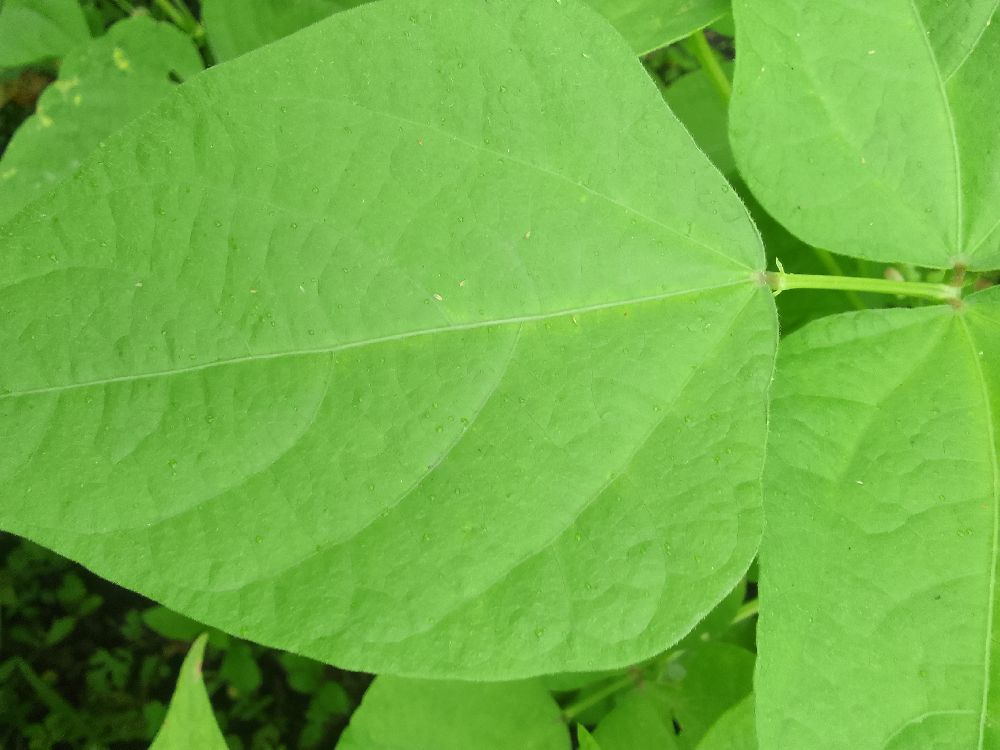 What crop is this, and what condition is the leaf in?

common bean, healthy
